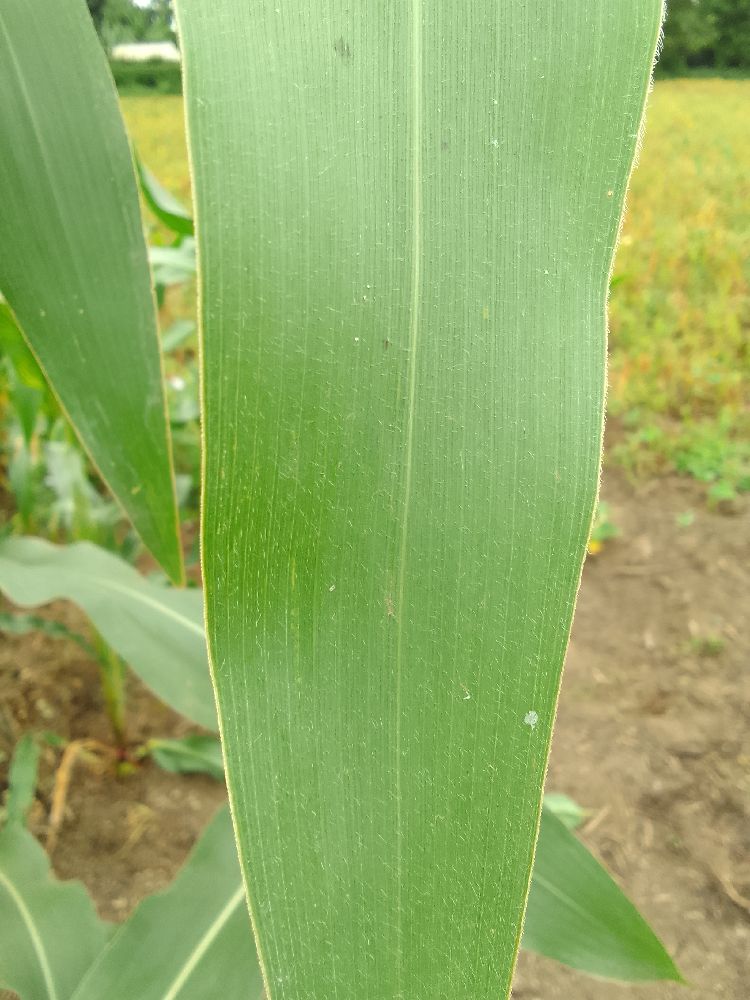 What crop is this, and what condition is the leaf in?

maize, healthy
